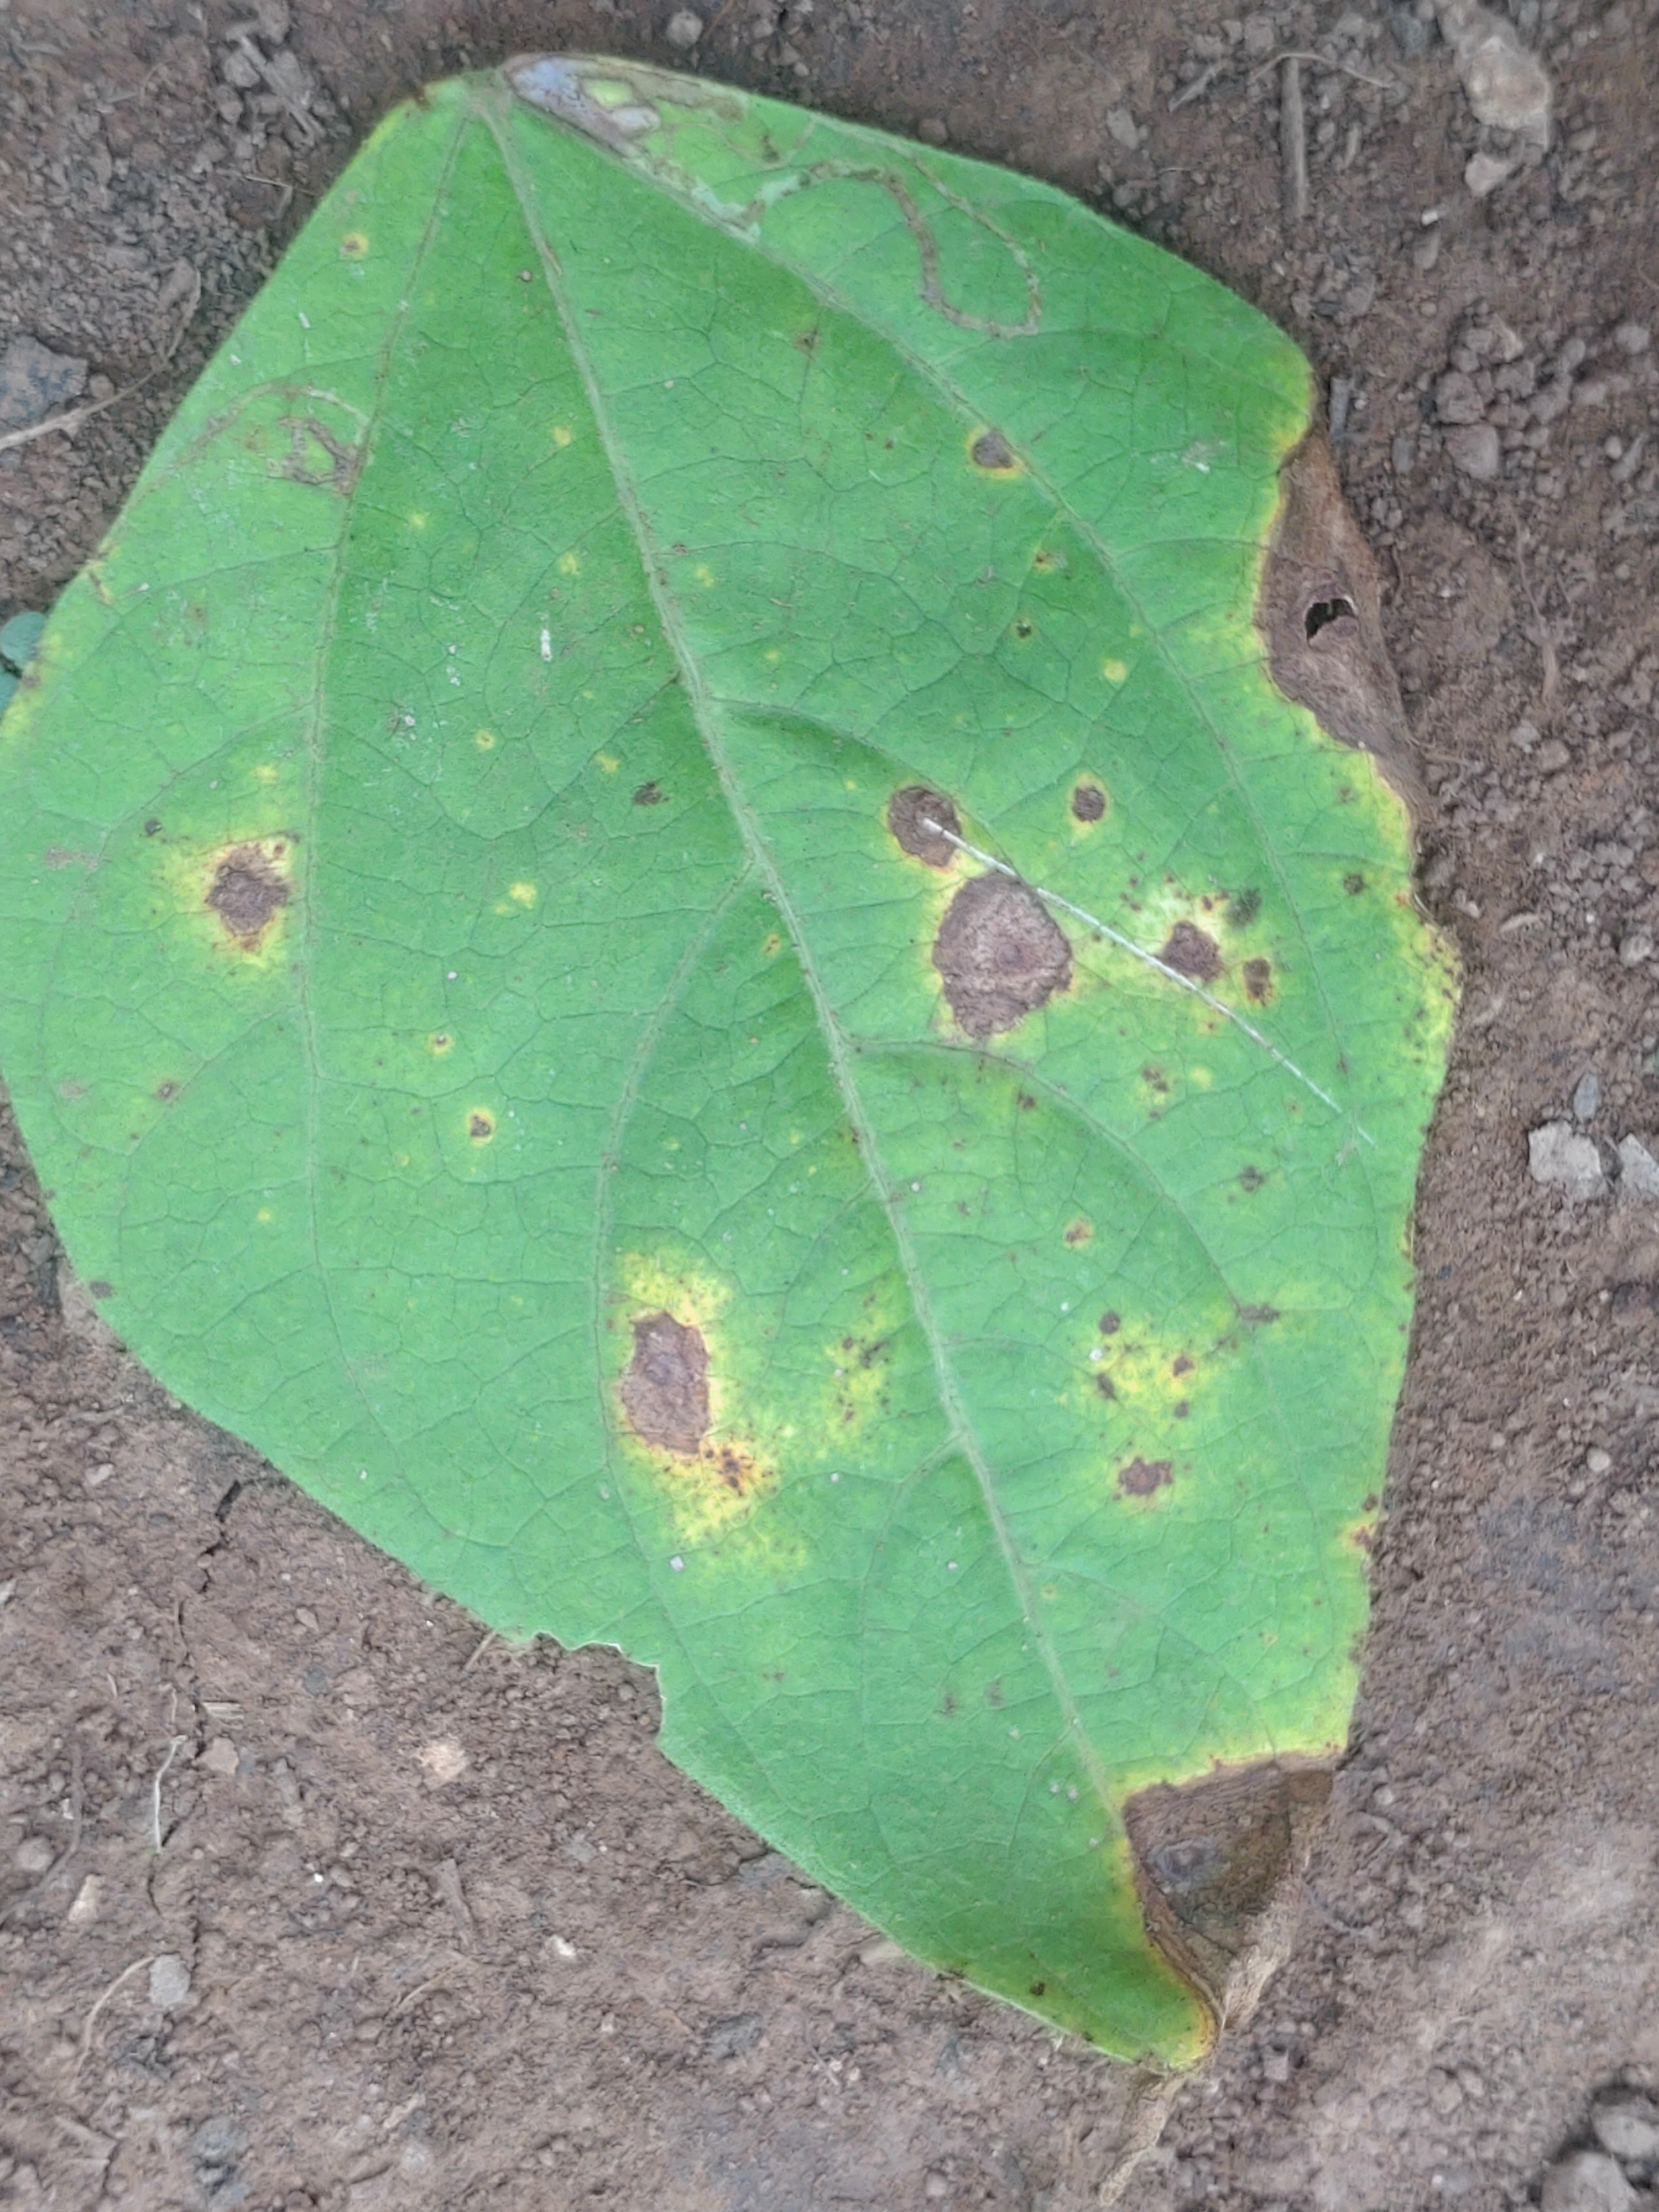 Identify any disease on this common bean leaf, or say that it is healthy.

rust
